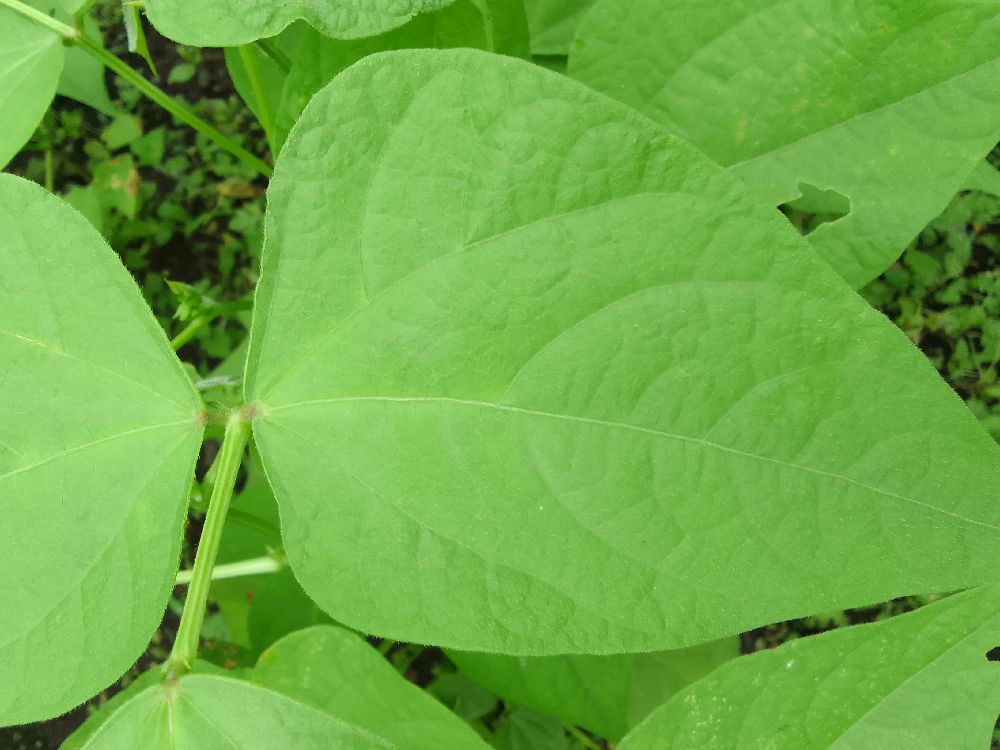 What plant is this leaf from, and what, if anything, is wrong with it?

common bean, healthy
